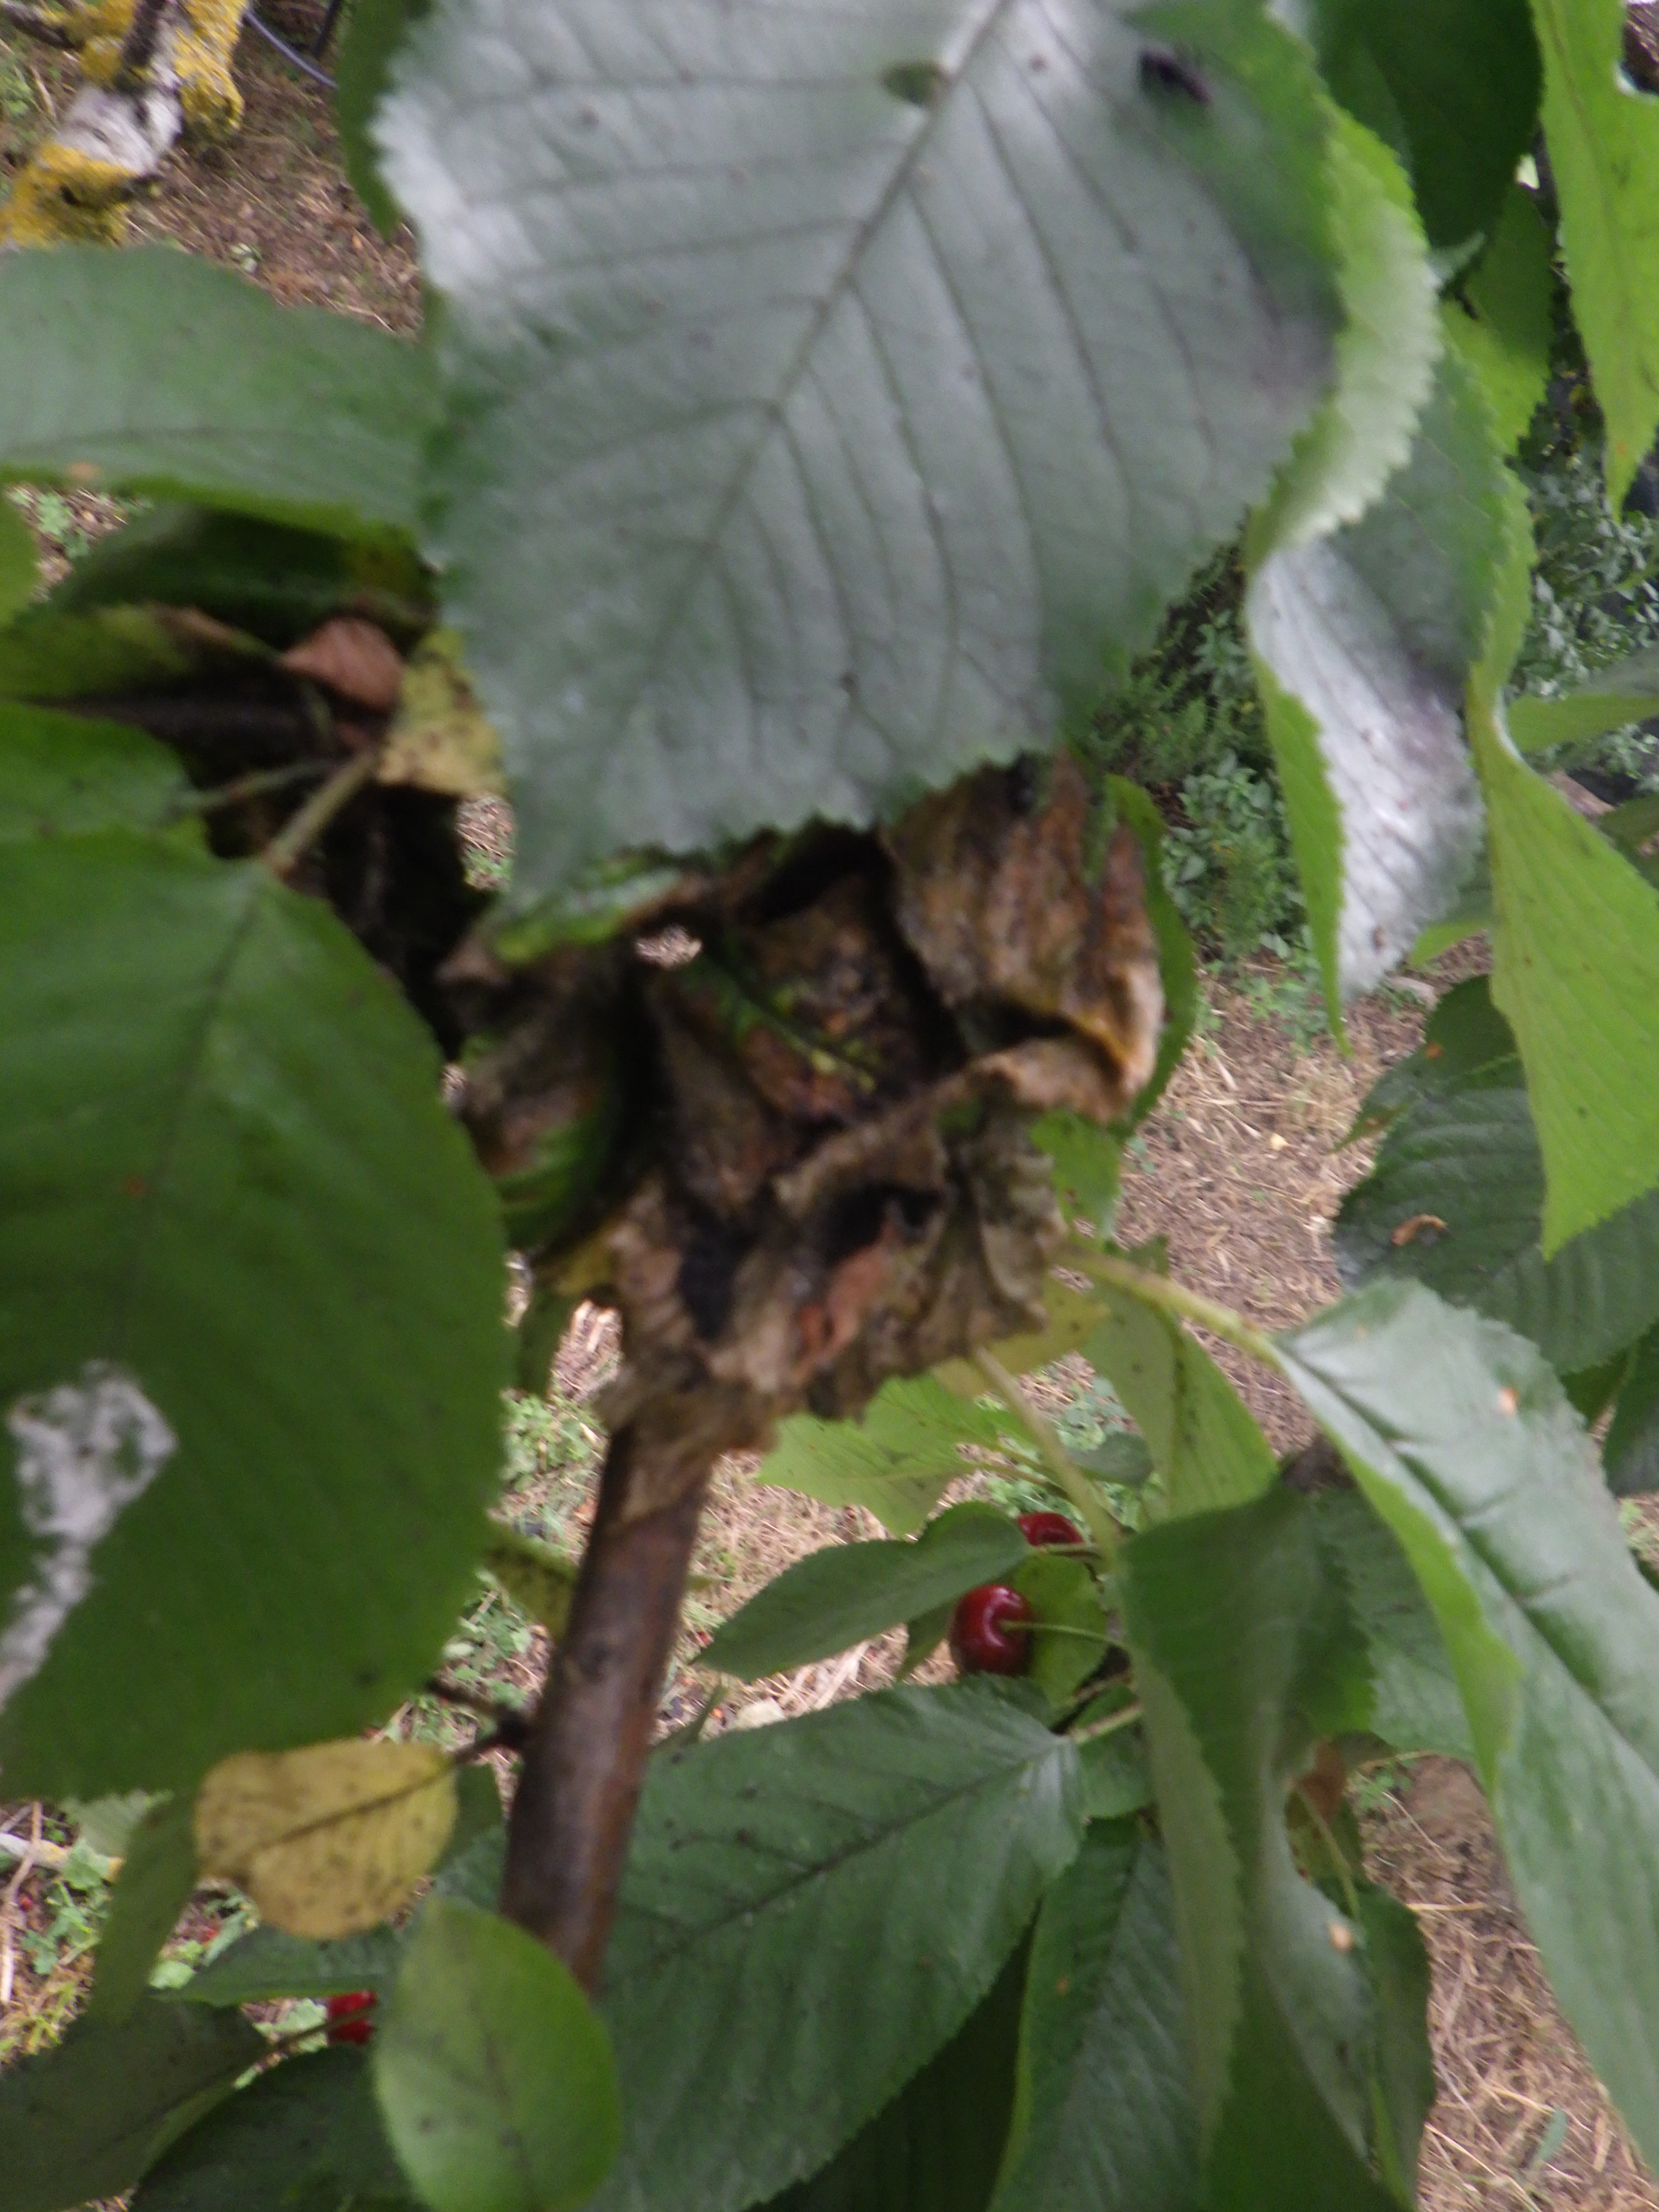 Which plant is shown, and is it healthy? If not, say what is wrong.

cherry, black cherry aphids, shot hole disease
